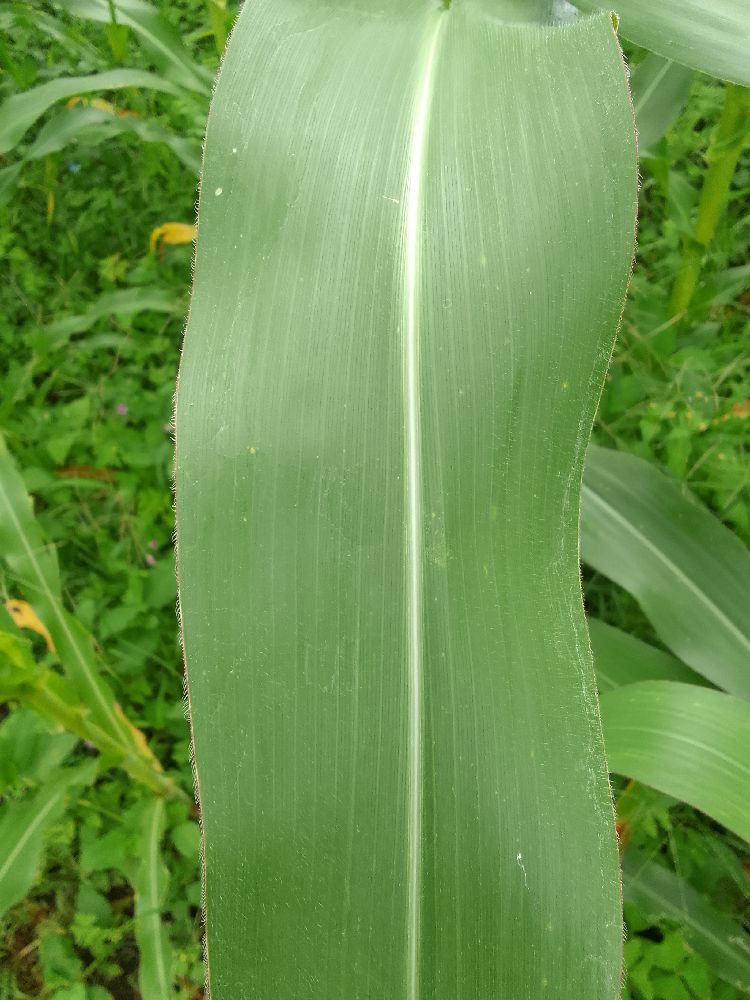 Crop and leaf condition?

maize, healthy
